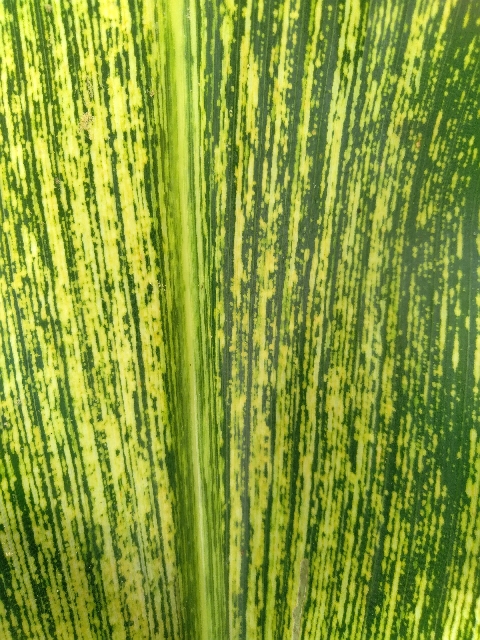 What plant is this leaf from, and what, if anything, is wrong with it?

maize, maize streak virus
